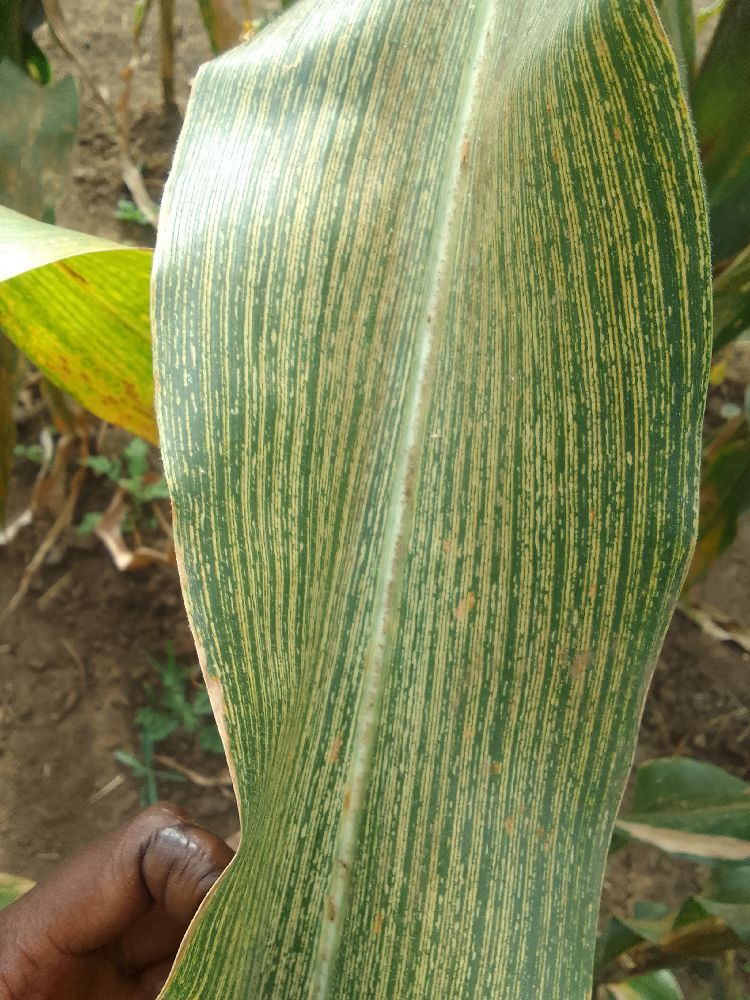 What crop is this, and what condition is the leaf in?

maize, maize streak virus
